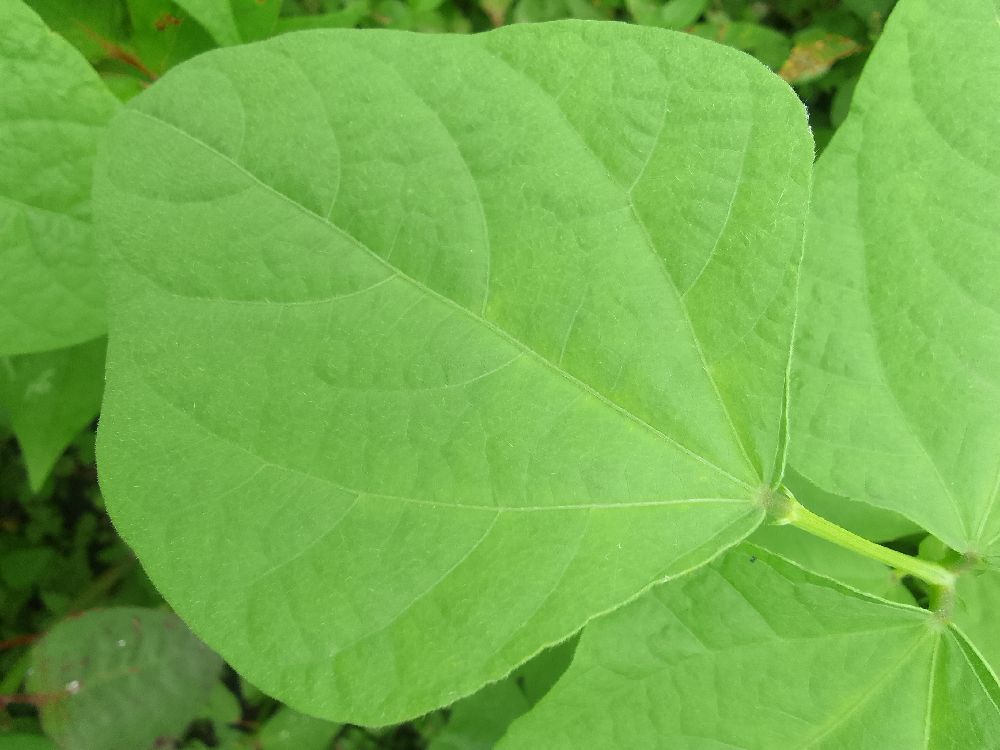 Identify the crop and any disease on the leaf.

common bean, healthy
